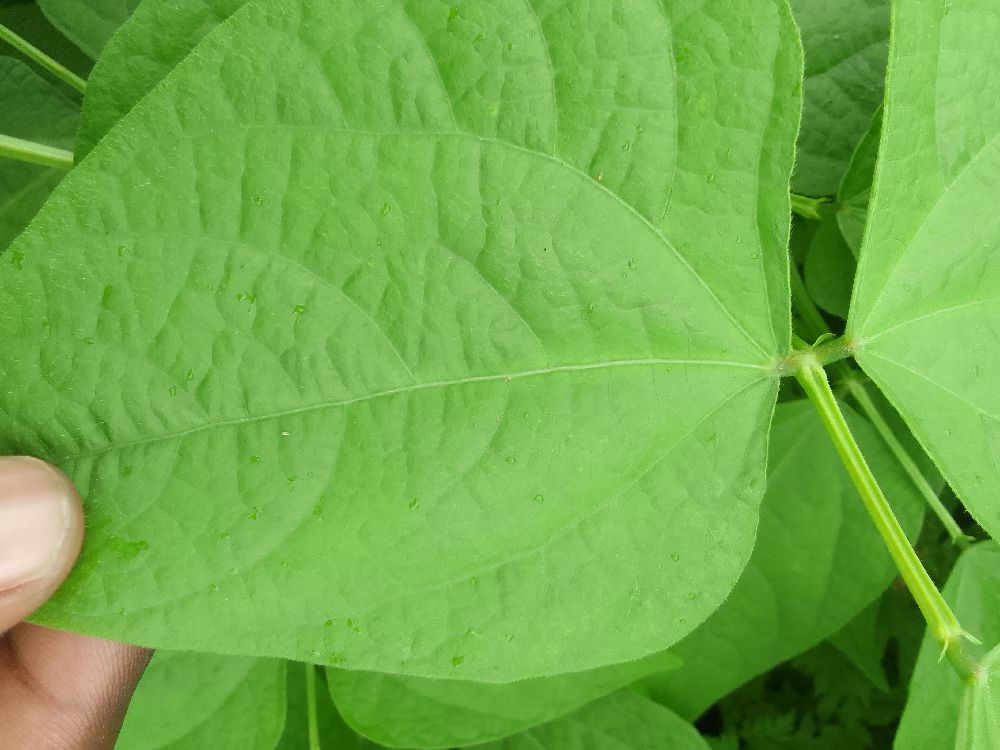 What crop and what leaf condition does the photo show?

common bean, healthy
